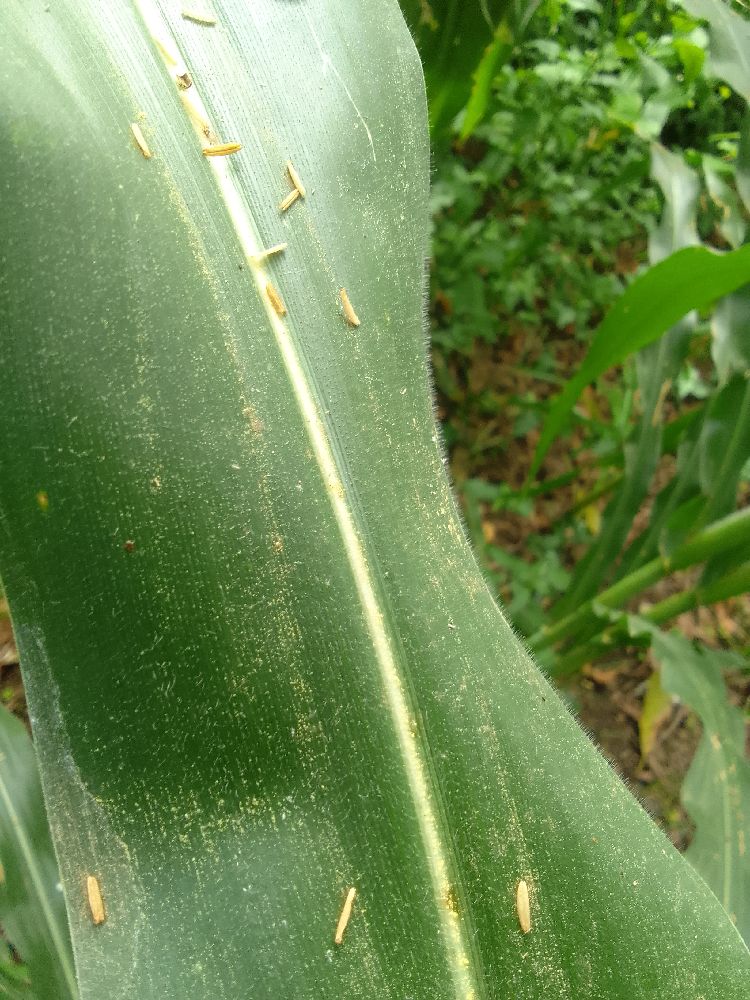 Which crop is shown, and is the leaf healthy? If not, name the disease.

maize, healthy
